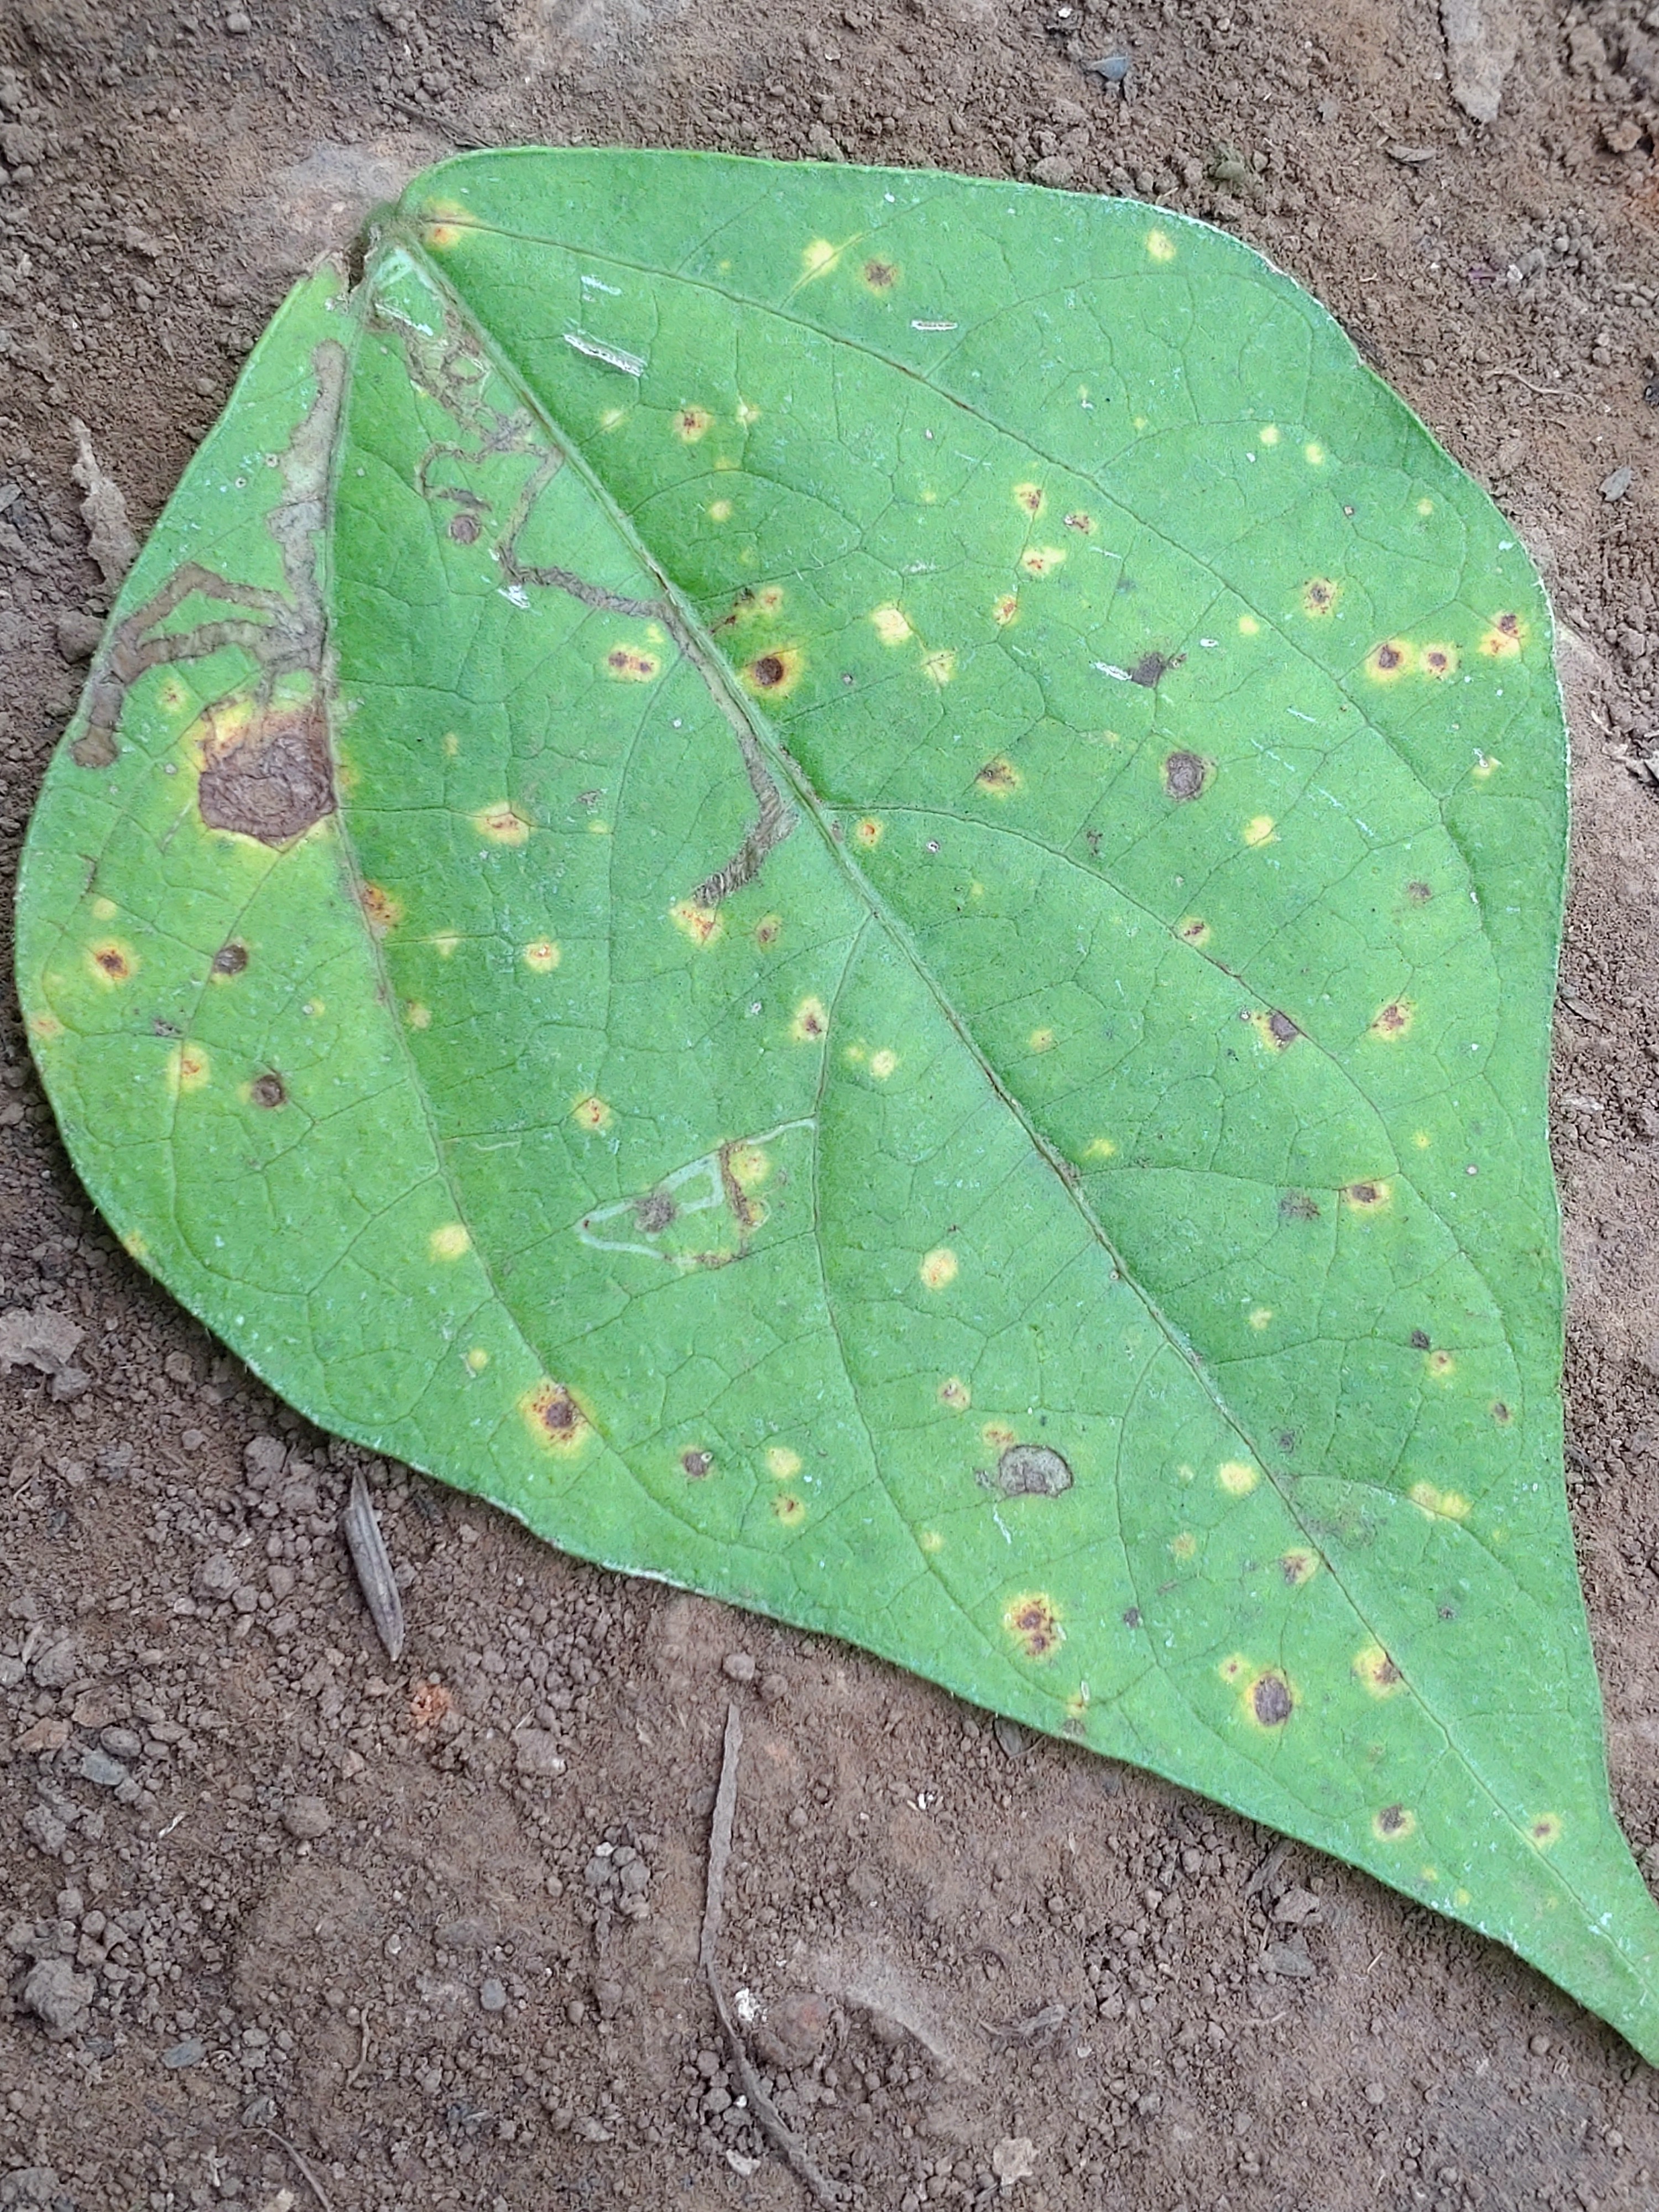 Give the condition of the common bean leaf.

rust
